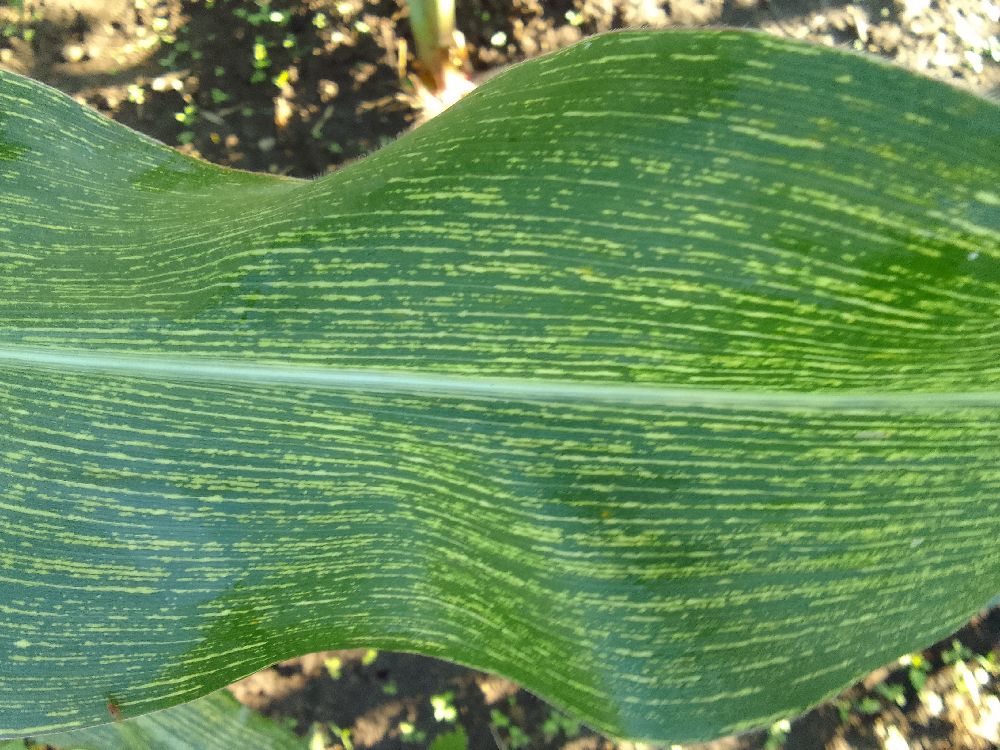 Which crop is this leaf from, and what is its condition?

maize, maize streak virus
